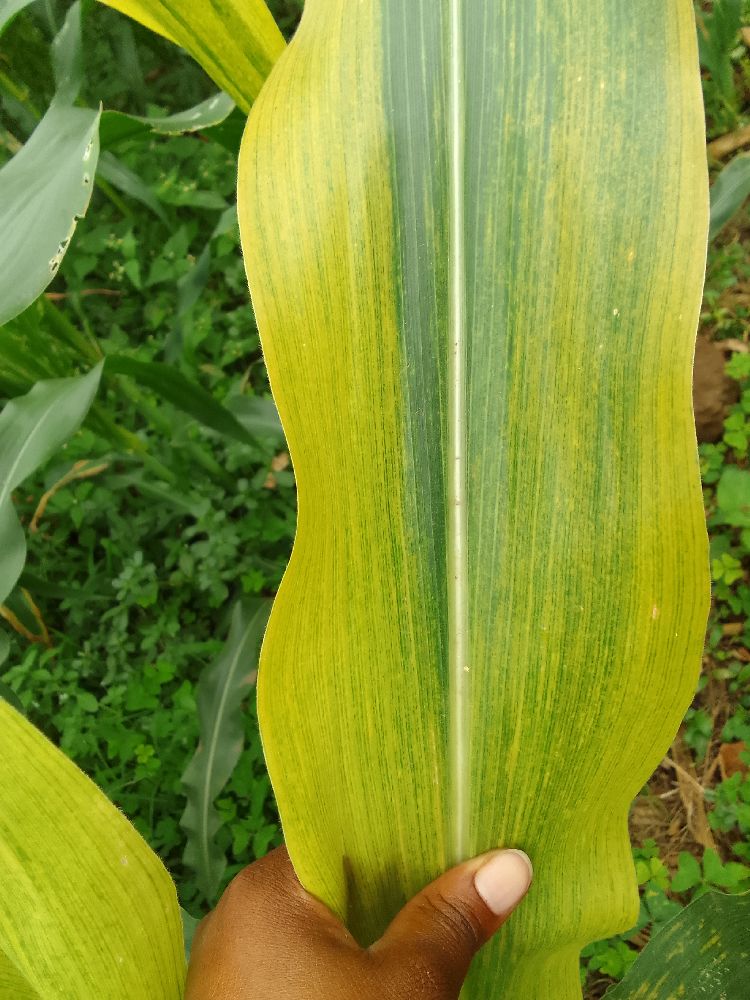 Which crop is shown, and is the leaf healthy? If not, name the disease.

maize, maize lethal necrosis
